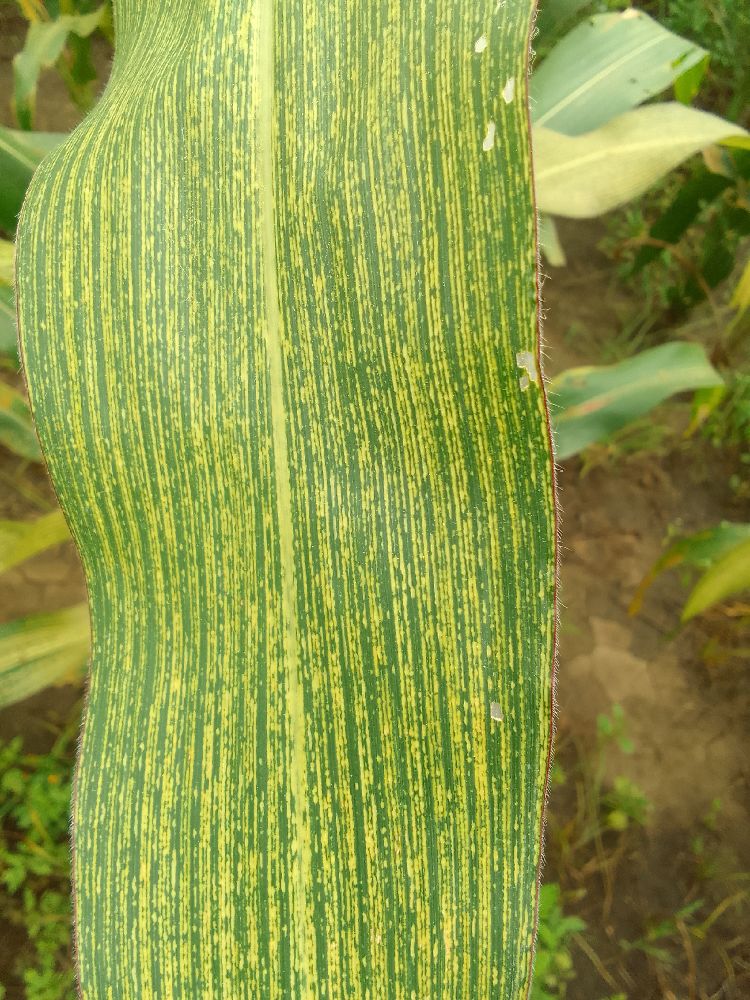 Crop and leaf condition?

maize, maize streak virus
